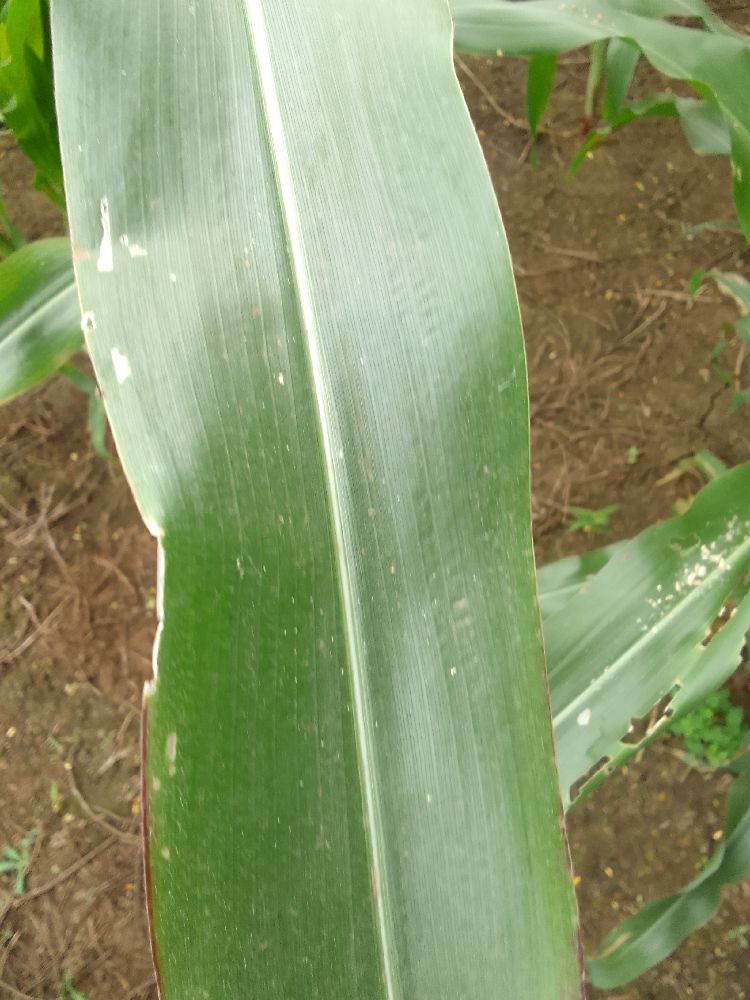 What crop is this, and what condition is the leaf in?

maize, healthy
